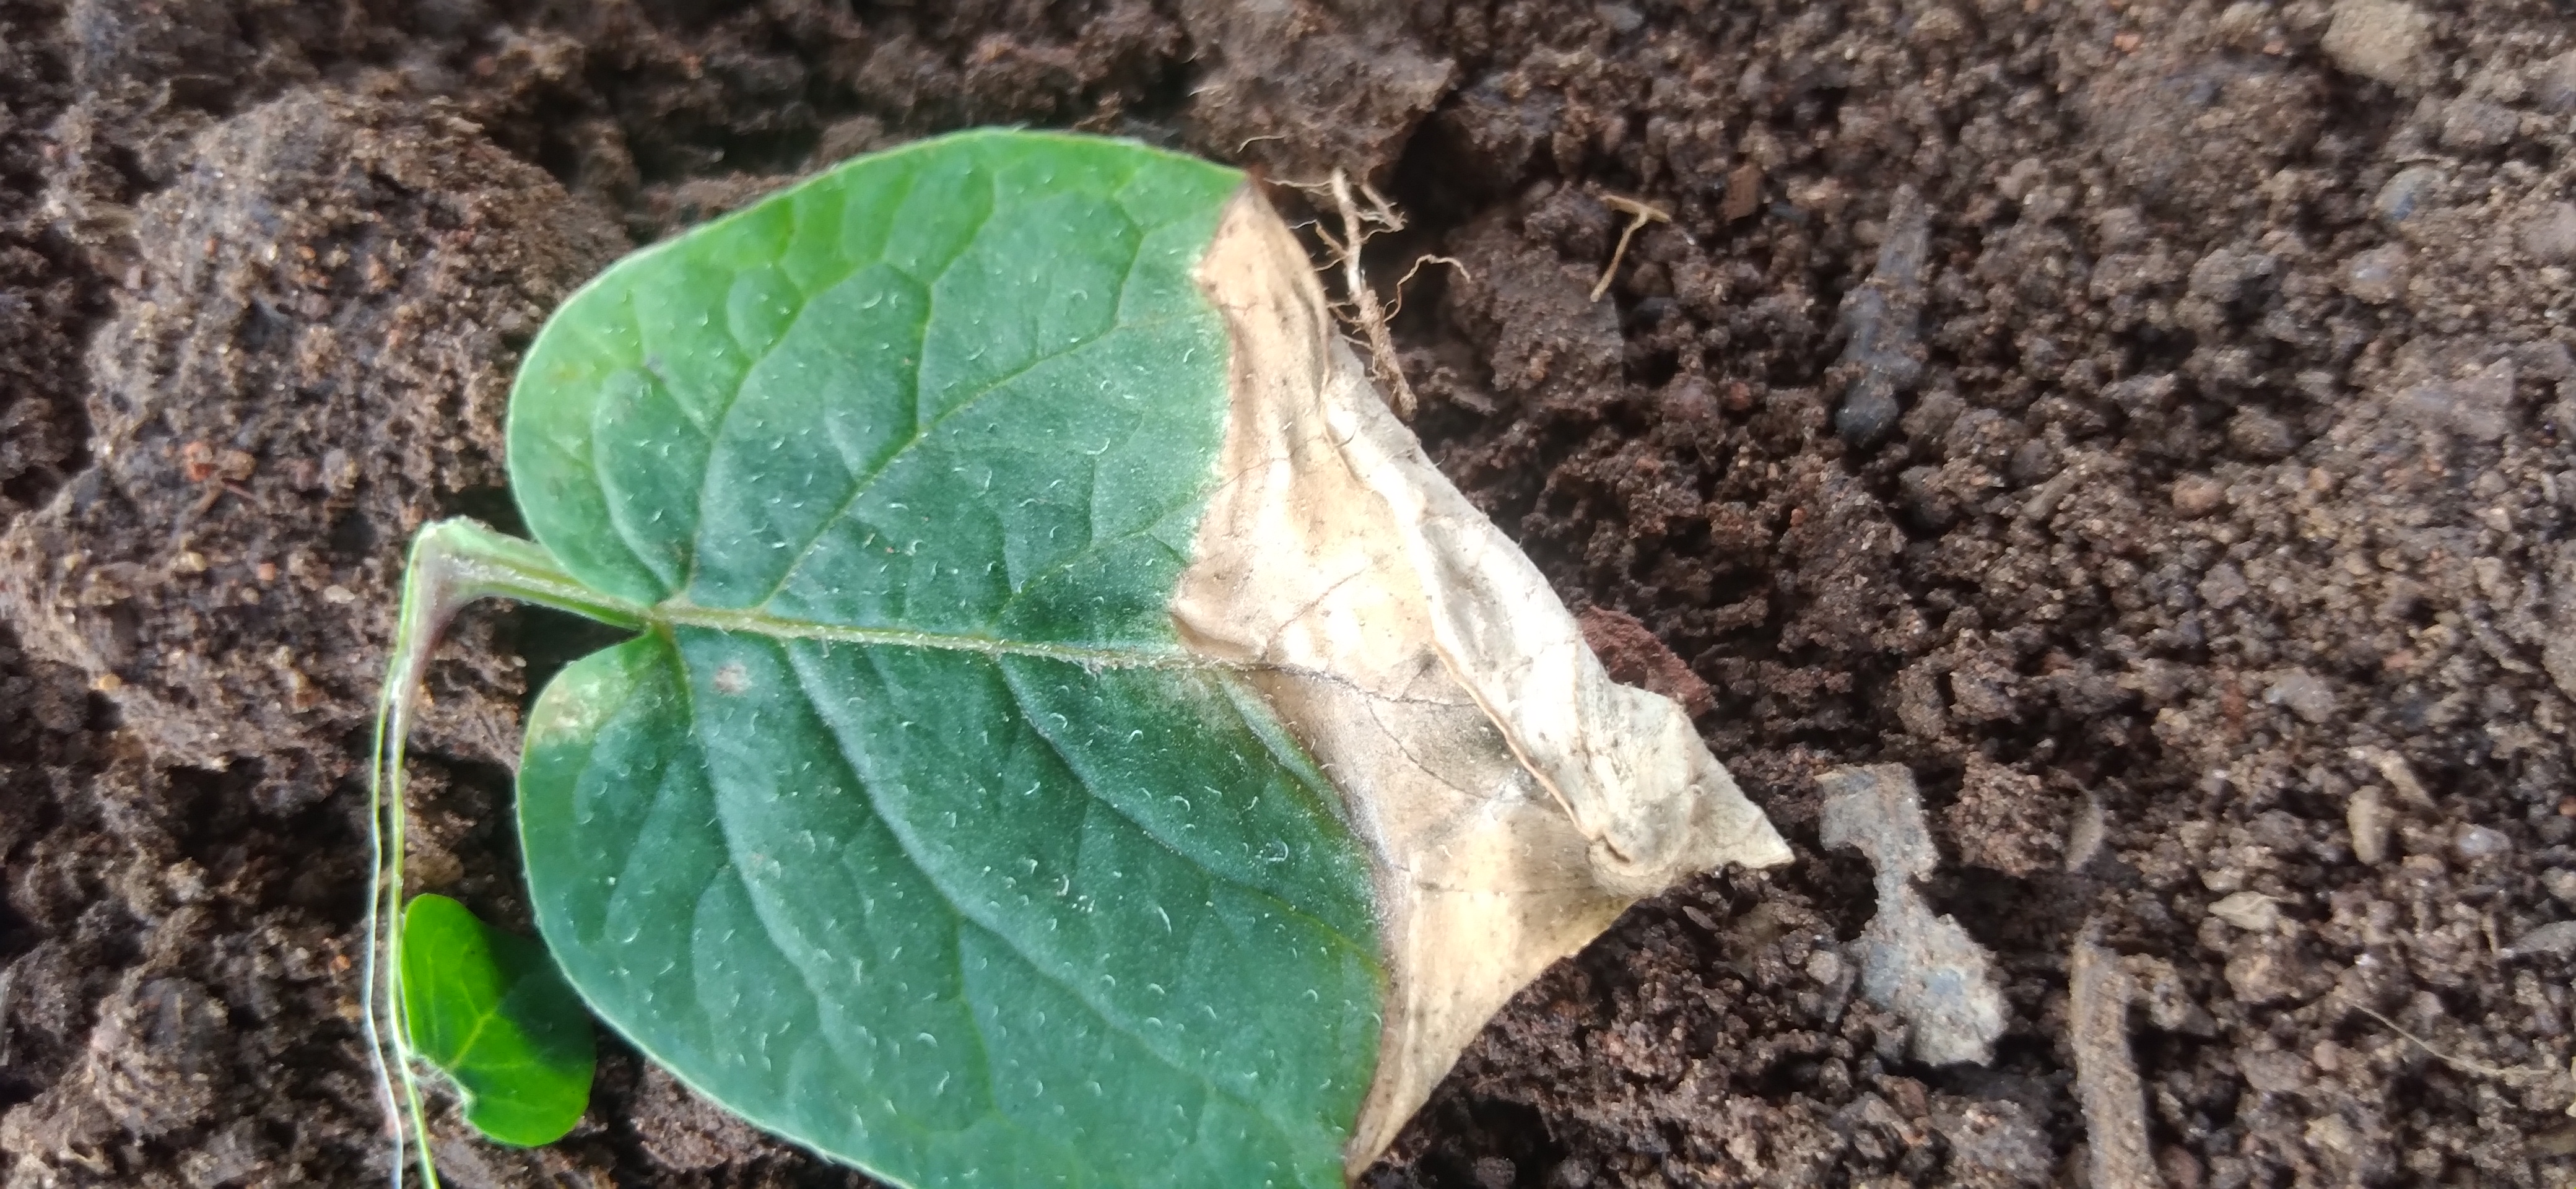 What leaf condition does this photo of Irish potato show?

early blight
